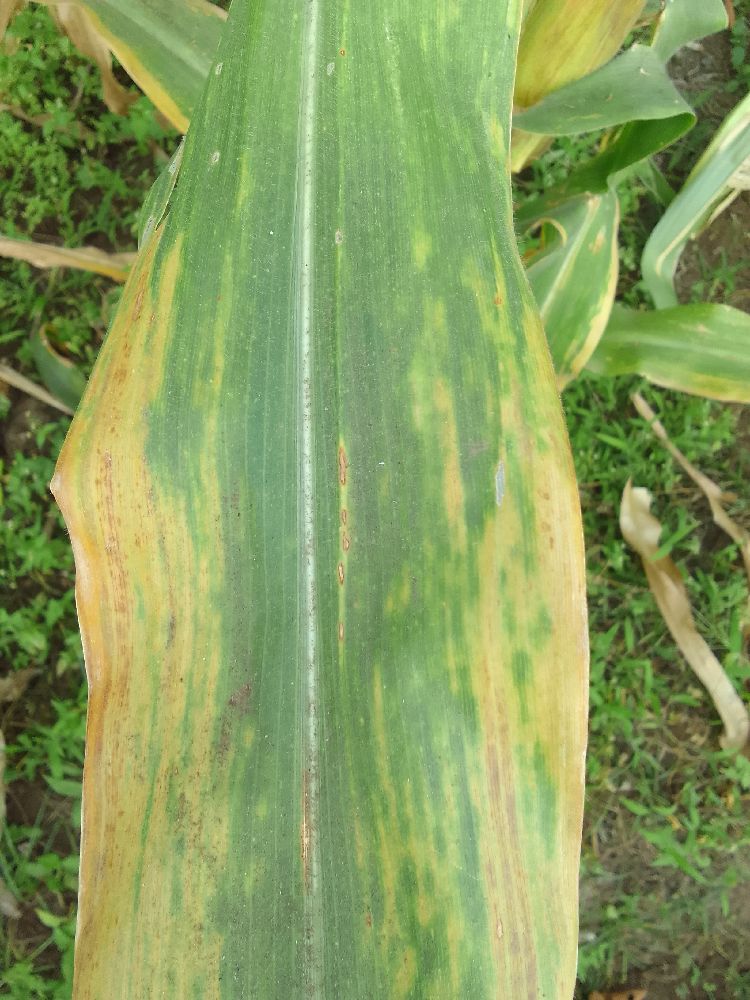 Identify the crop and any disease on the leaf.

maize, maize lethal necrosis
